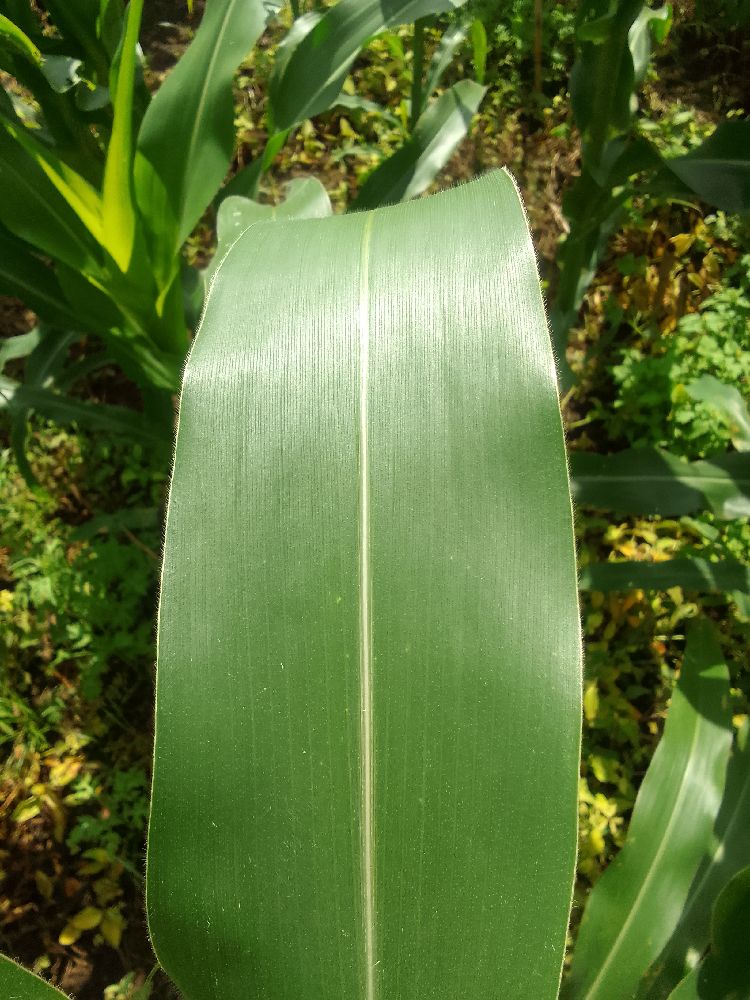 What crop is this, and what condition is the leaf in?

maize, healthy
